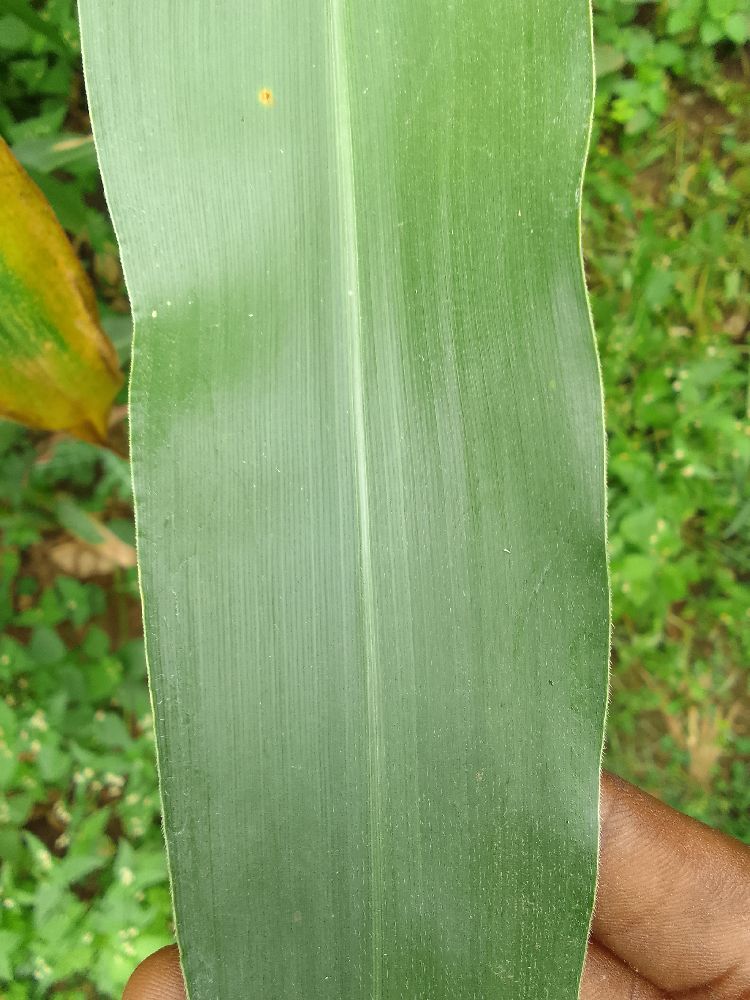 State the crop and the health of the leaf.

maize, healthy
